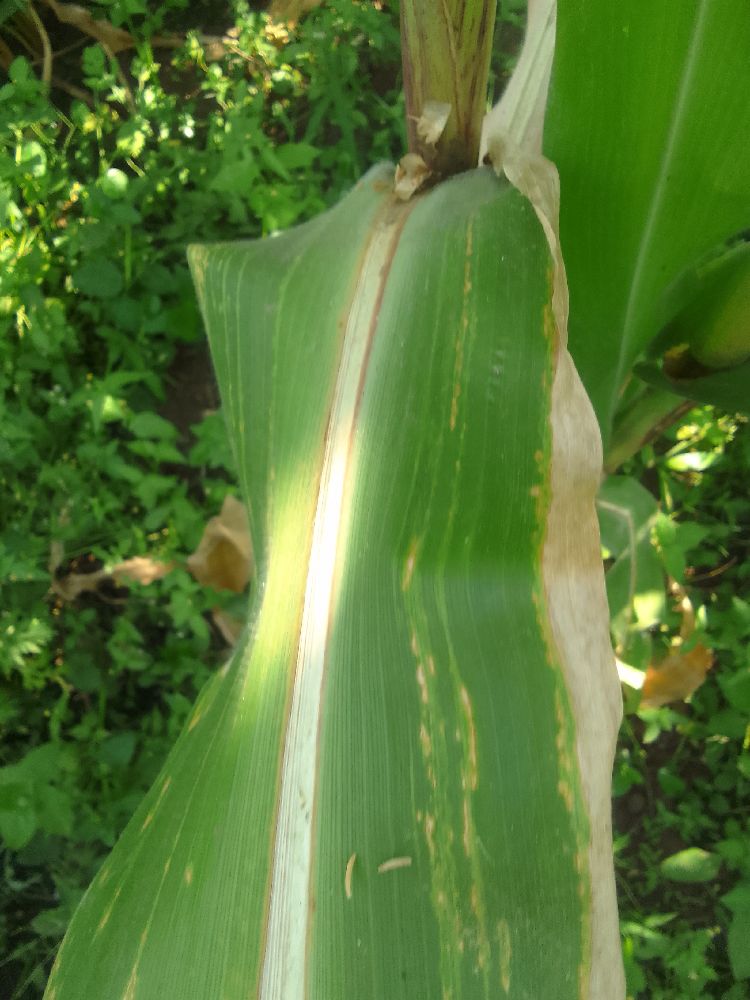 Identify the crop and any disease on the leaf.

maize, maize lethal necrosis
